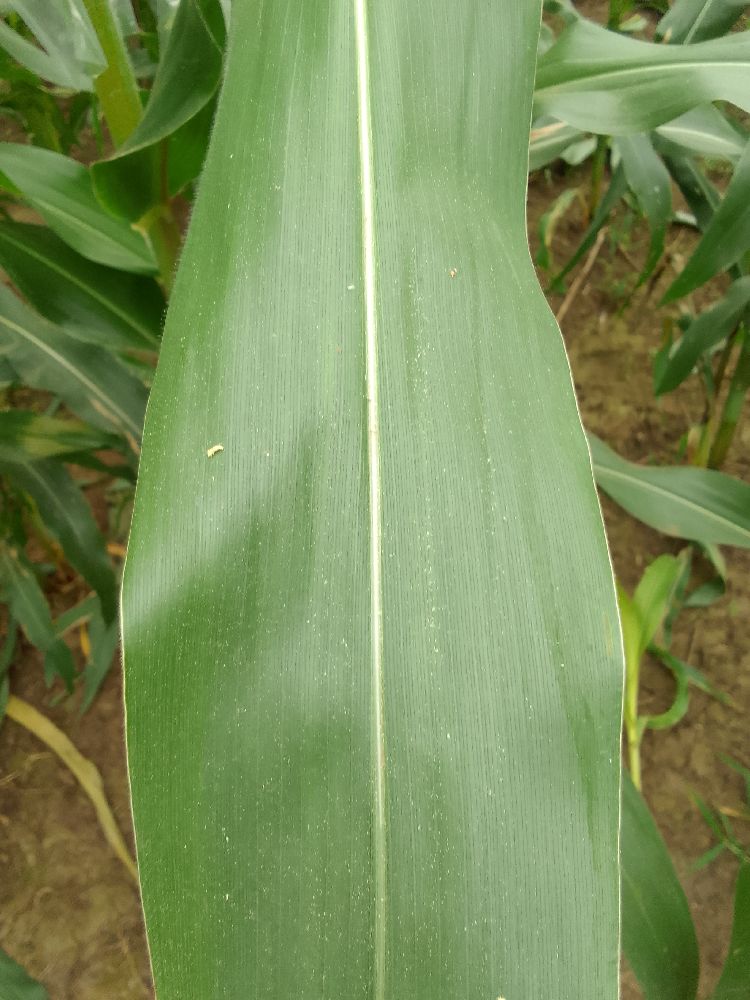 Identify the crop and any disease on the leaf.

maize, healthy
